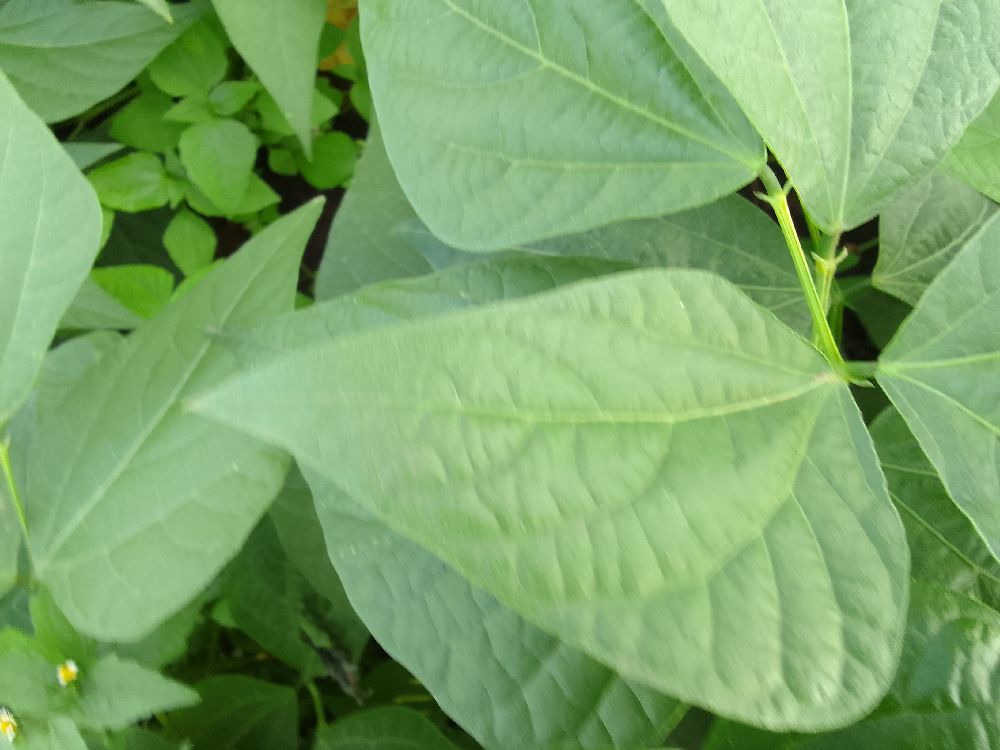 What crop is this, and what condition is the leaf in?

common bean, healthy
